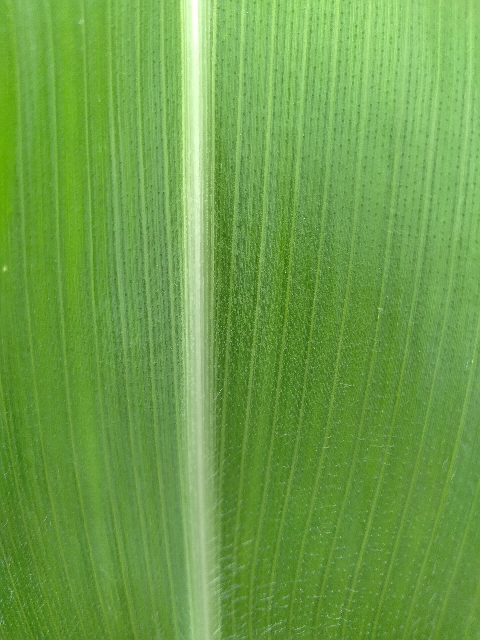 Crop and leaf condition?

maize, healthy
